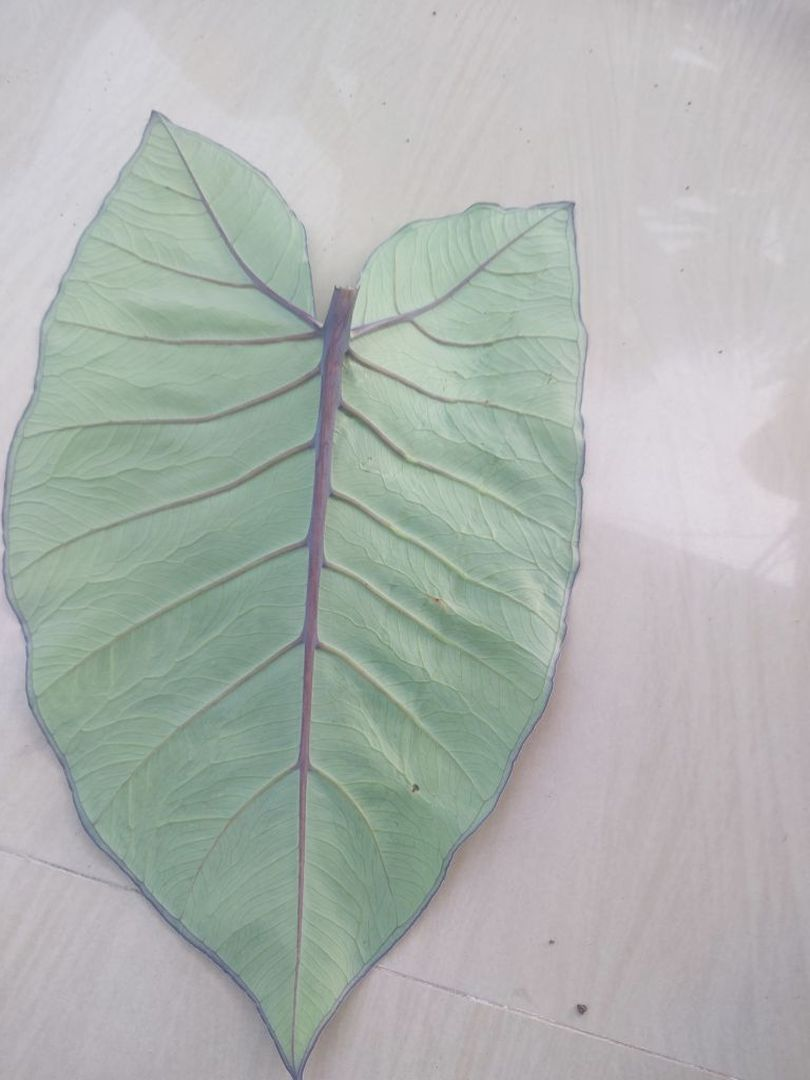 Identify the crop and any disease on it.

taro, healthy
